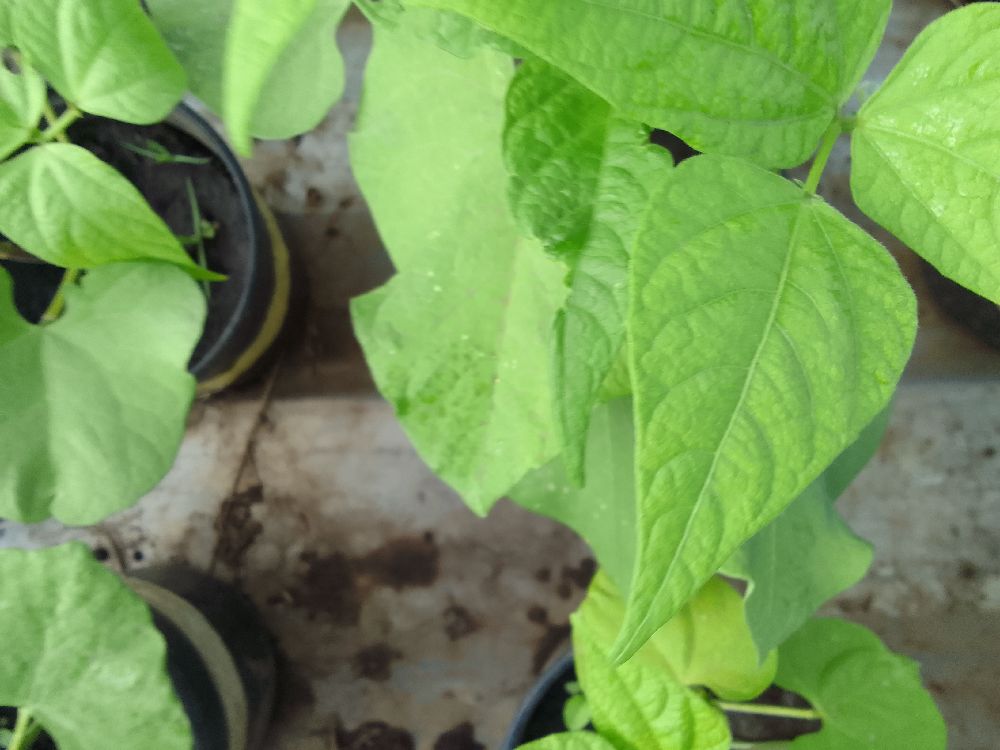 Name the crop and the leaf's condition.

common bean, healthy
